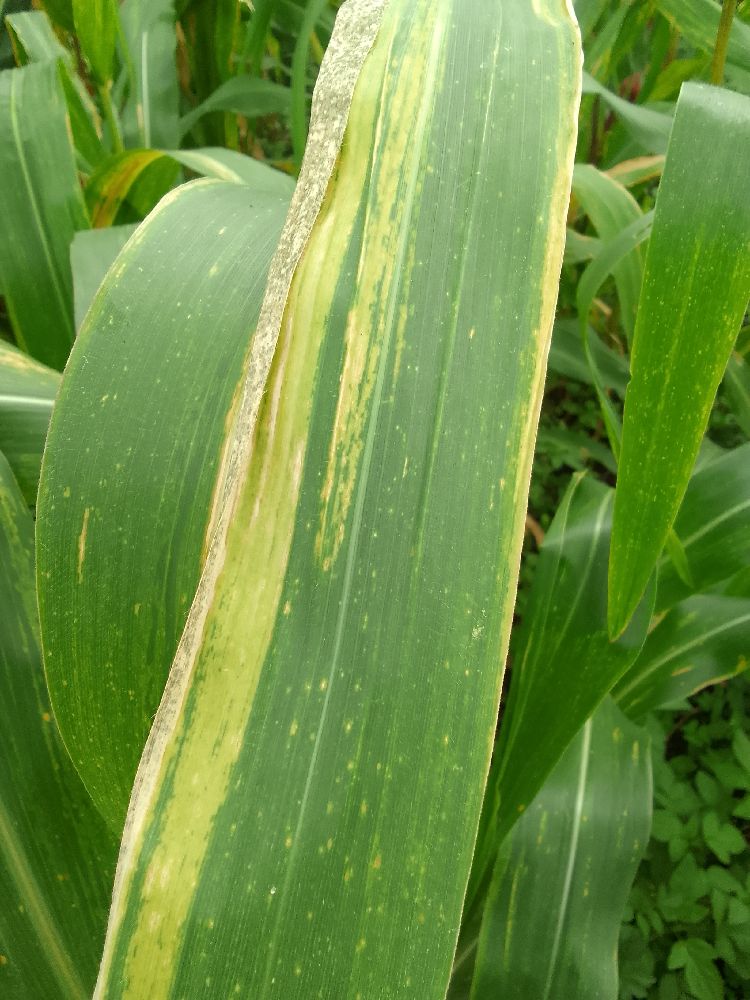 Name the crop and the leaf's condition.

maize, maize lethal necrosis
